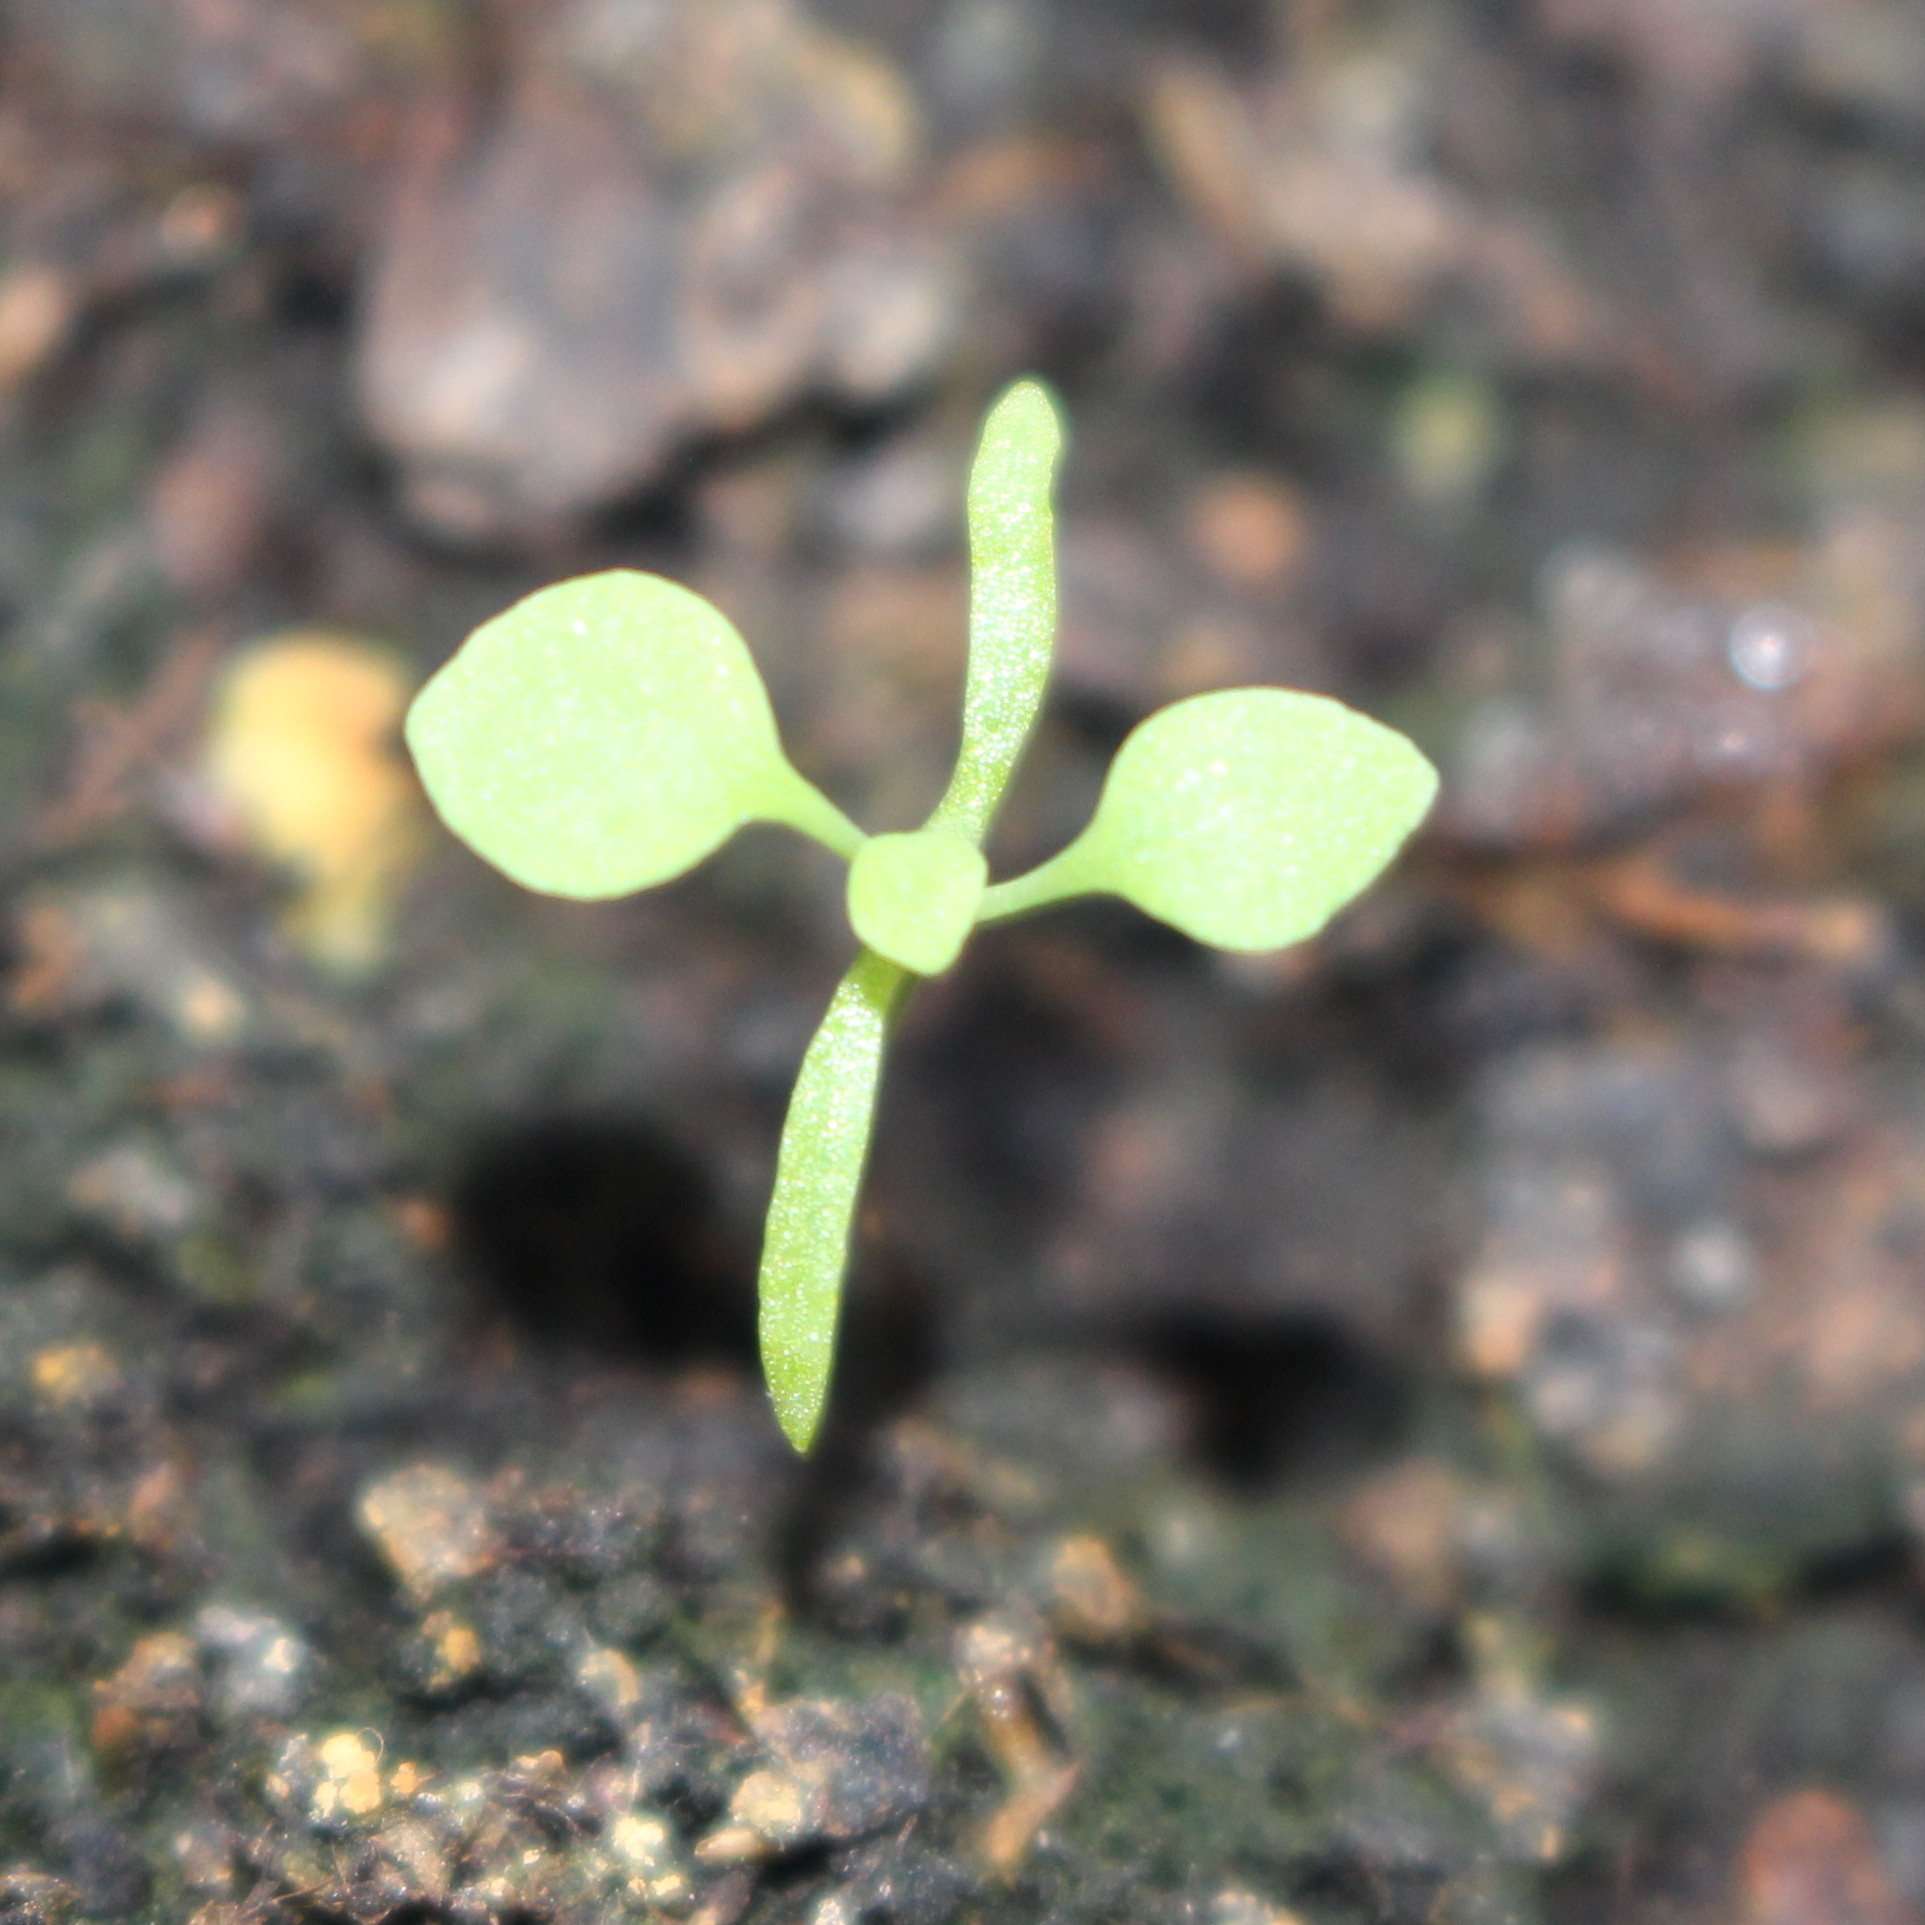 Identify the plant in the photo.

Papaver rhoeas
